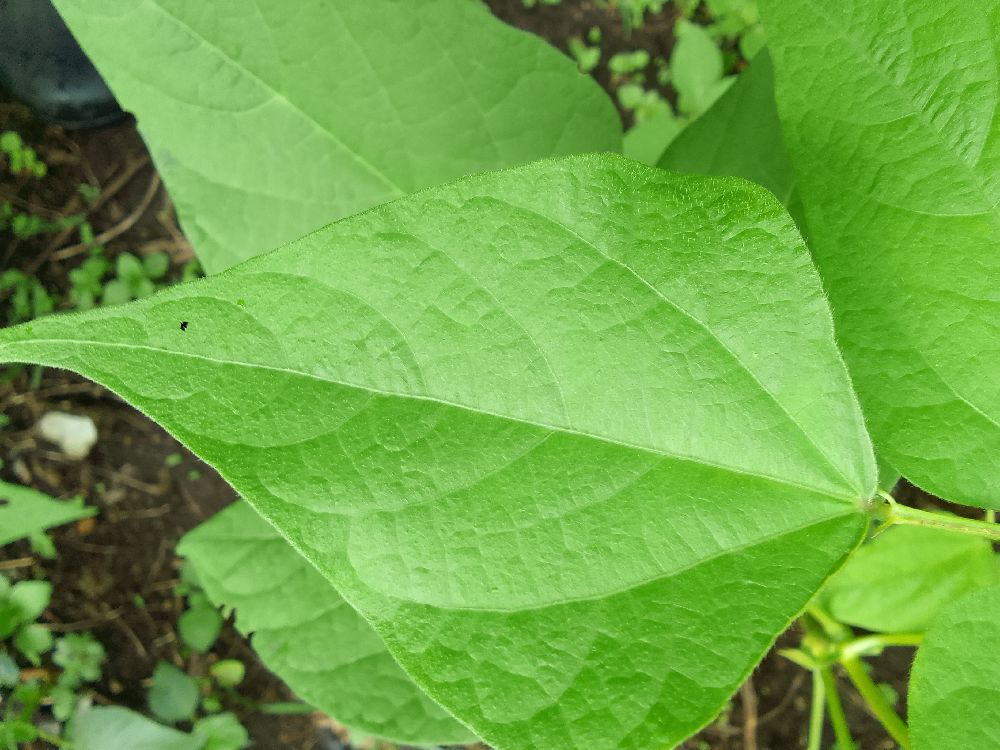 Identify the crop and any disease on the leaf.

common bean, healthy
